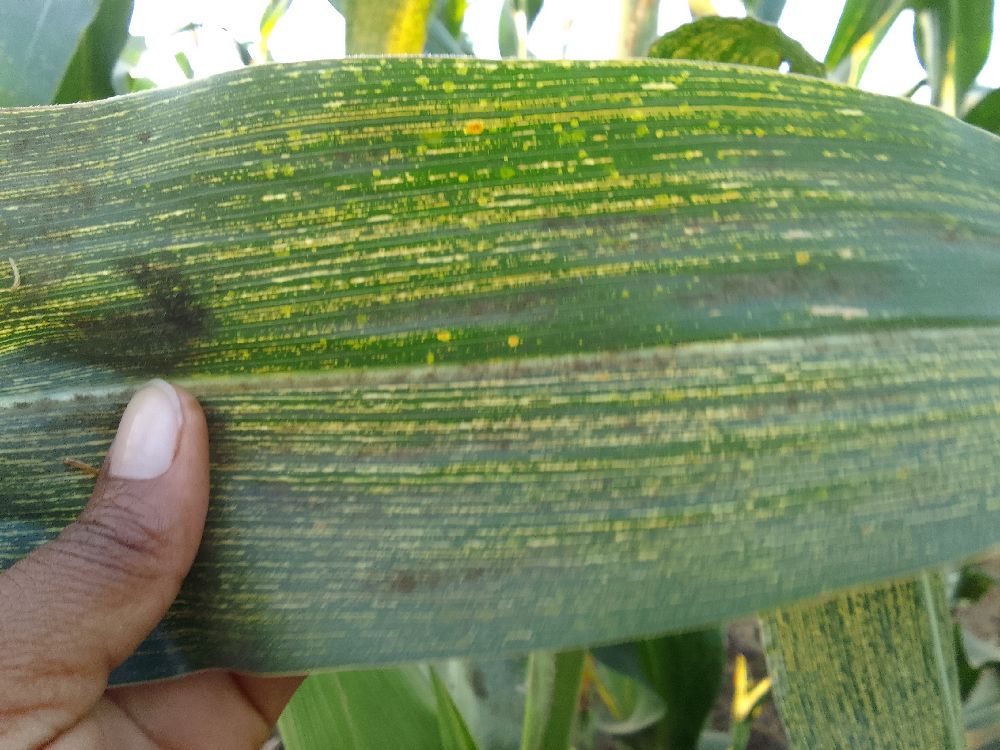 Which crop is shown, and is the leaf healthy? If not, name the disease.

maize, maize streak virus
